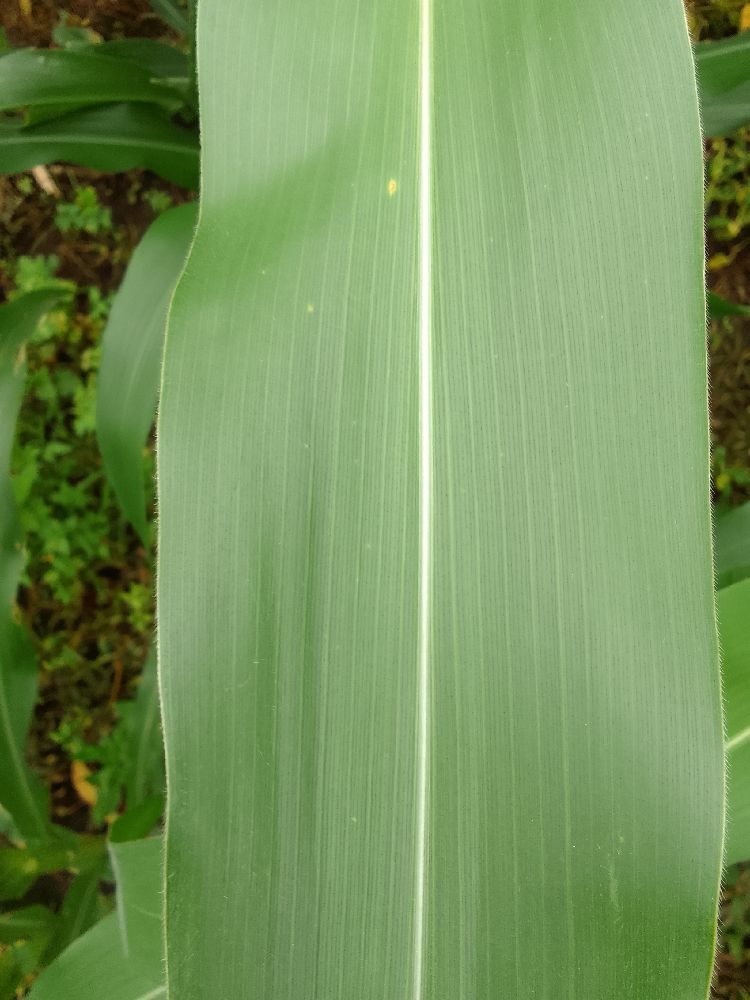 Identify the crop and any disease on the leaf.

maize, healthy
